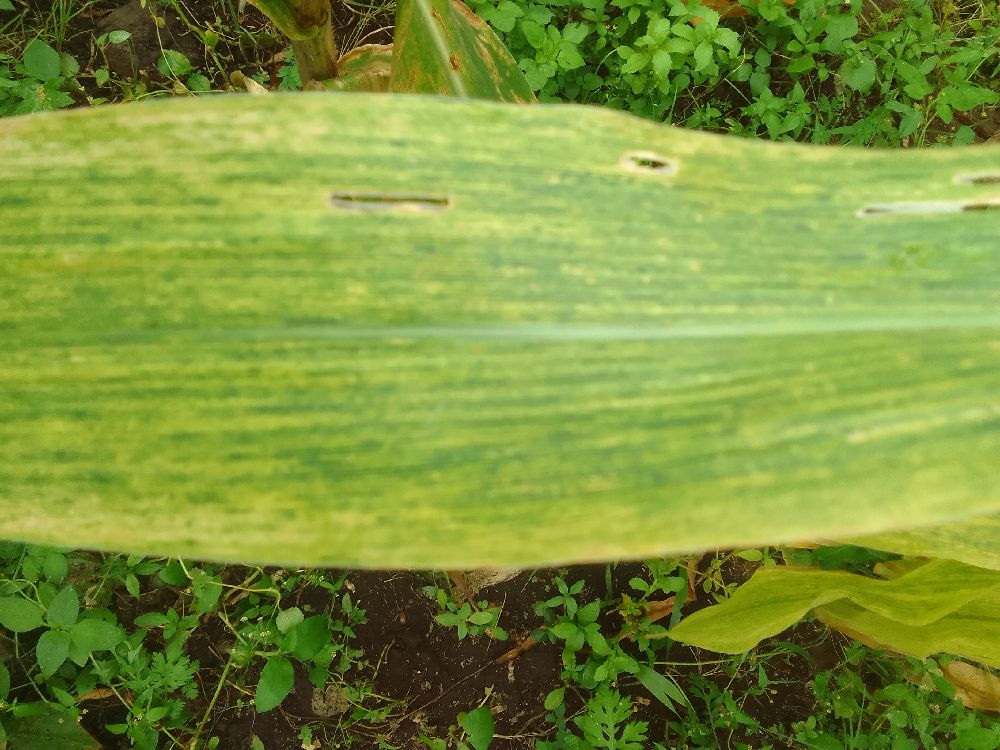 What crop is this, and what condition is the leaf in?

maize, maize lethal necrosis
